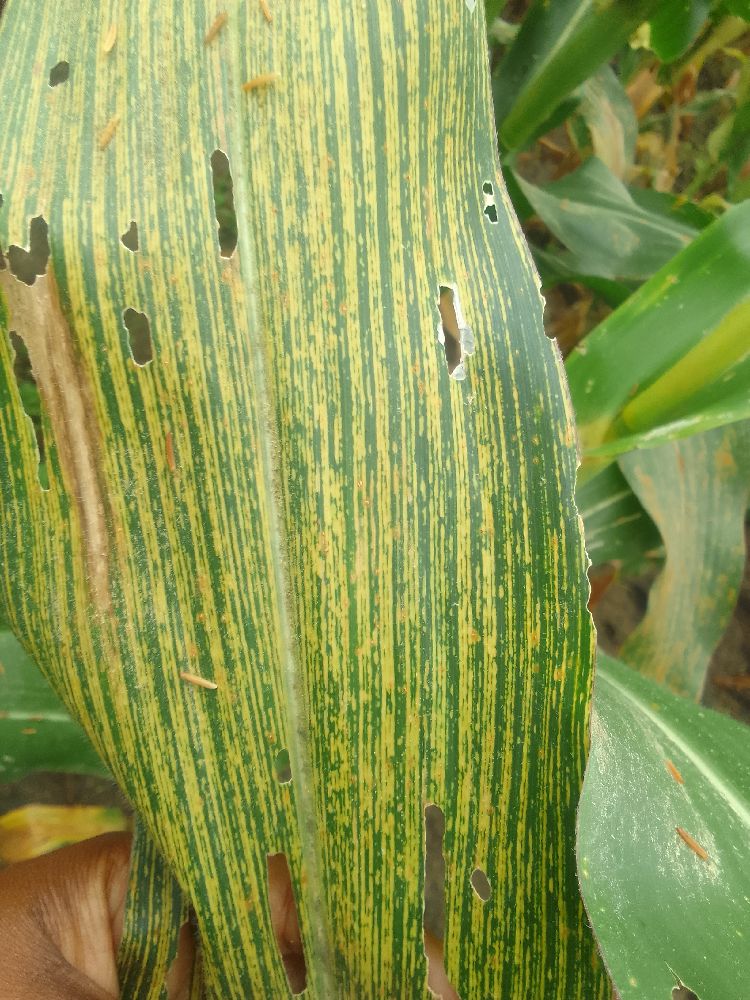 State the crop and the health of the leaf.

maize, maize streak virus
